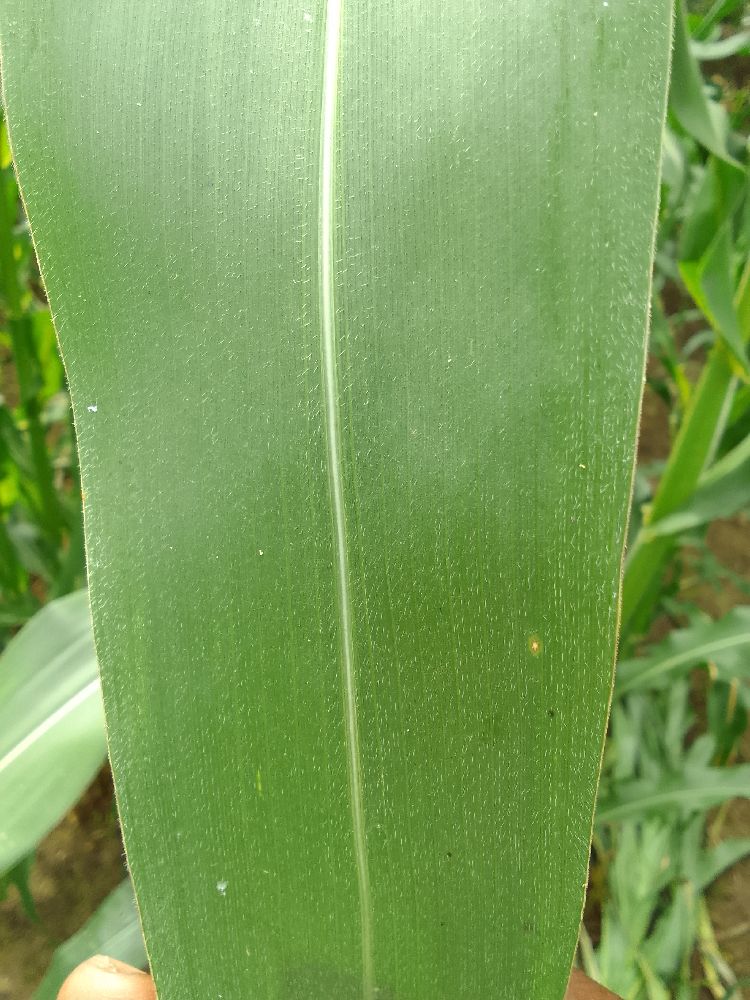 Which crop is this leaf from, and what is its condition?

maize, healthy
